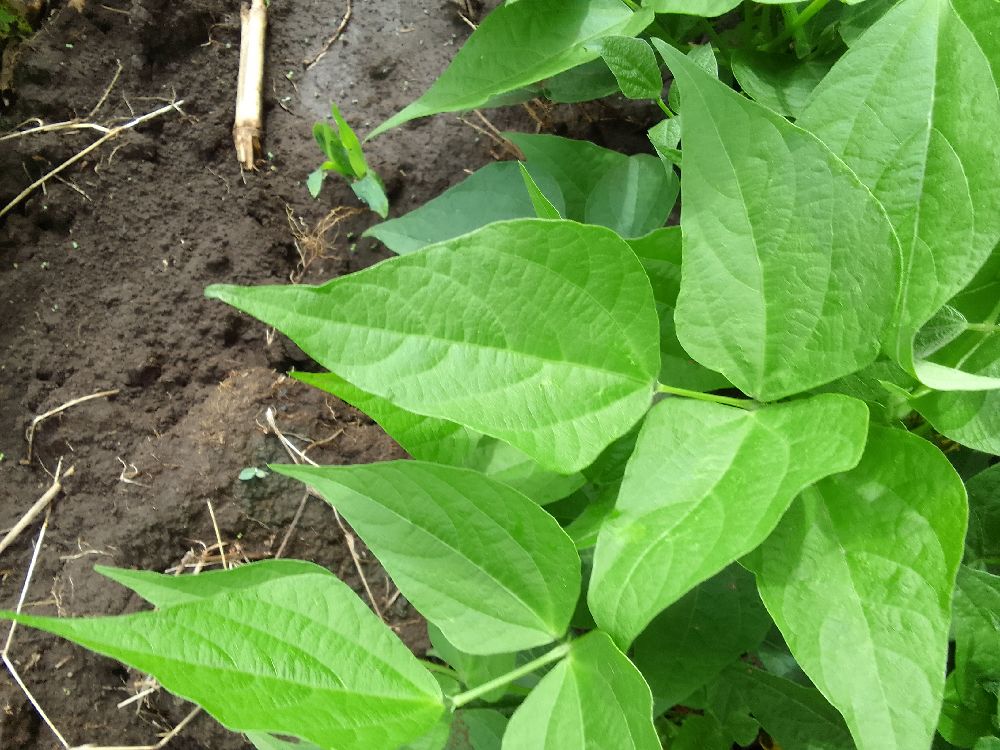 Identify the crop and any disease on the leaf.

common bean, healthy
